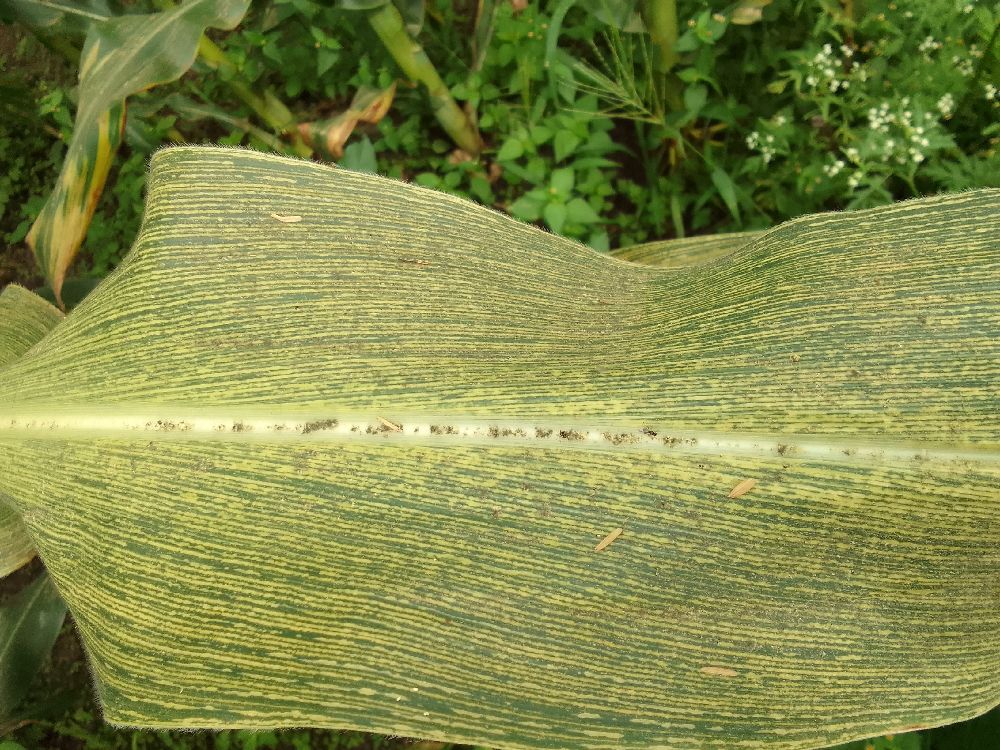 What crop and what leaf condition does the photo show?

maize, maize streak virus
